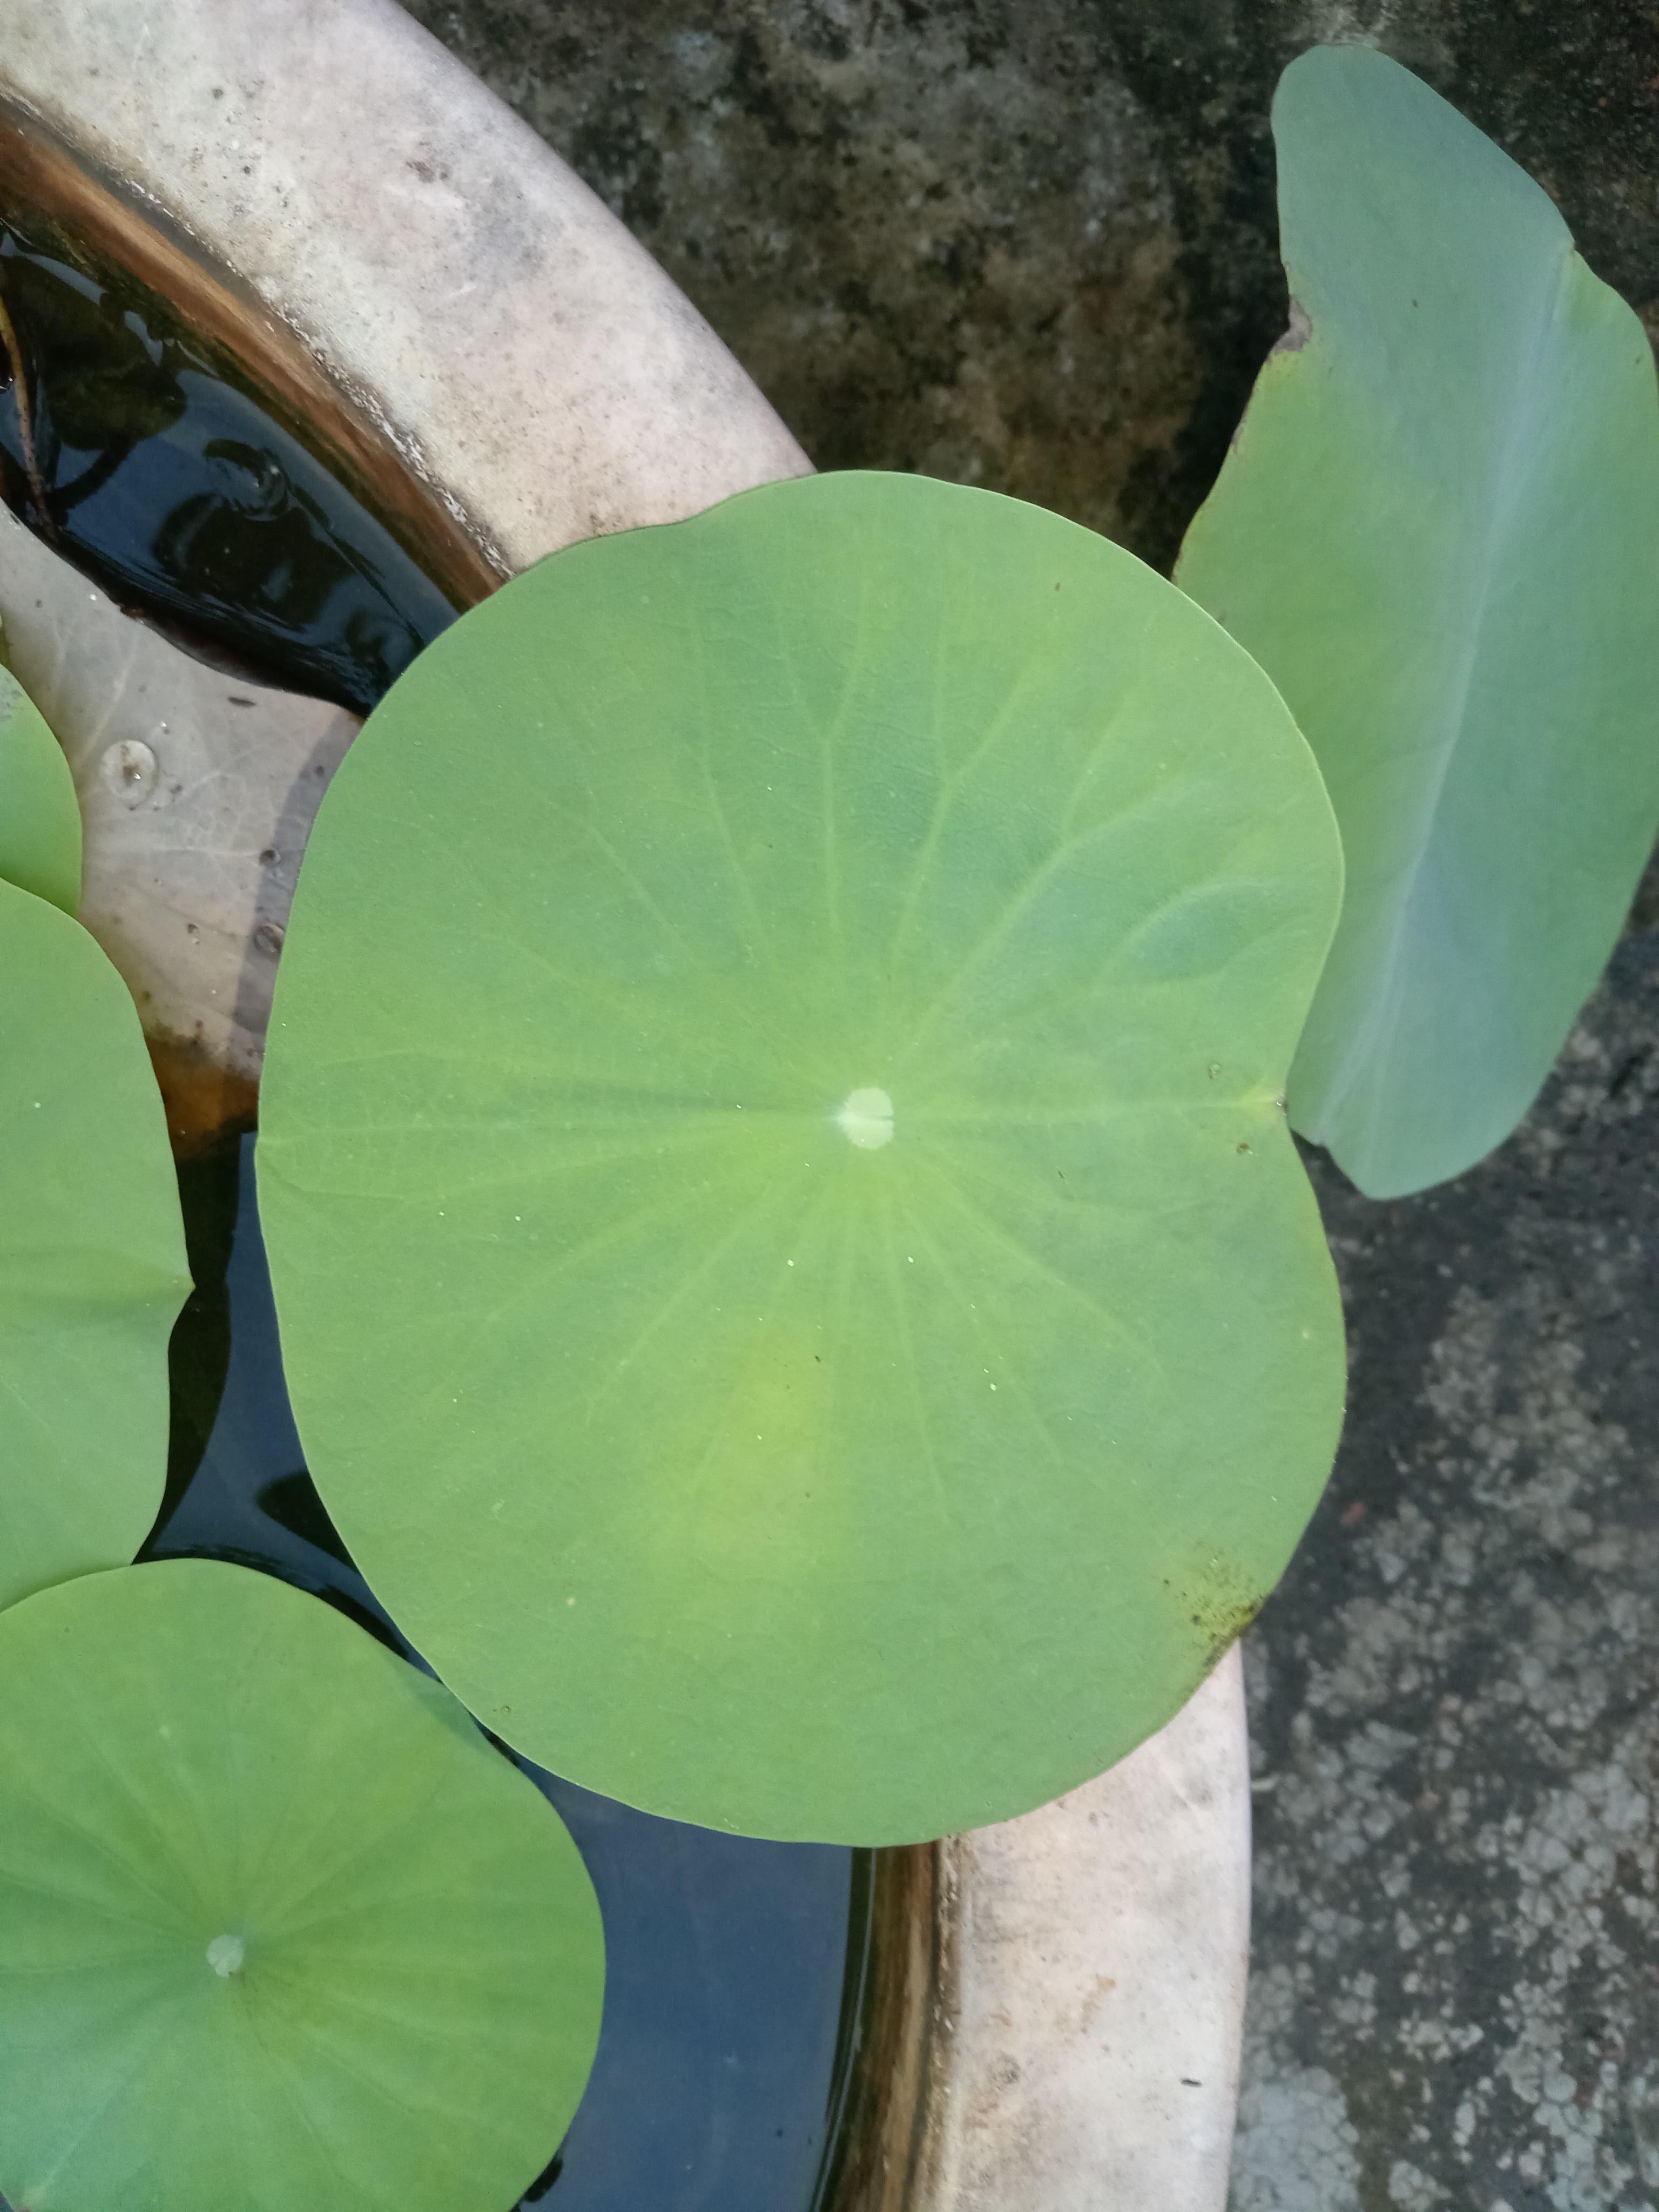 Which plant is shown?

lotus
